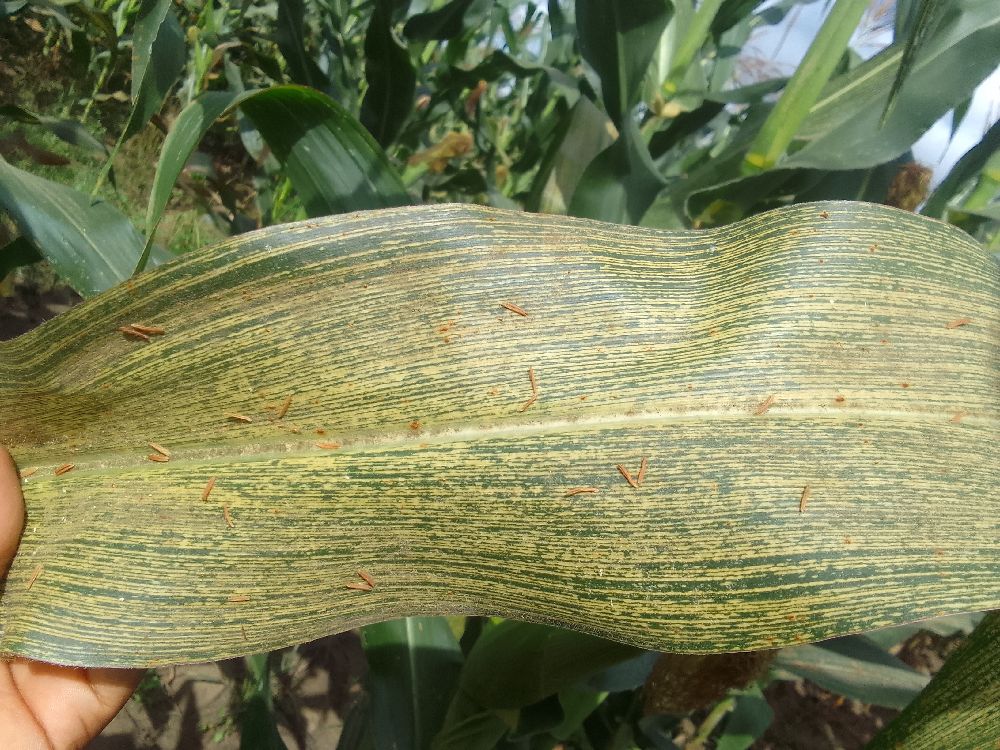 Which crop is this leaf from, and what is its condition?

maize, maize streak virus
